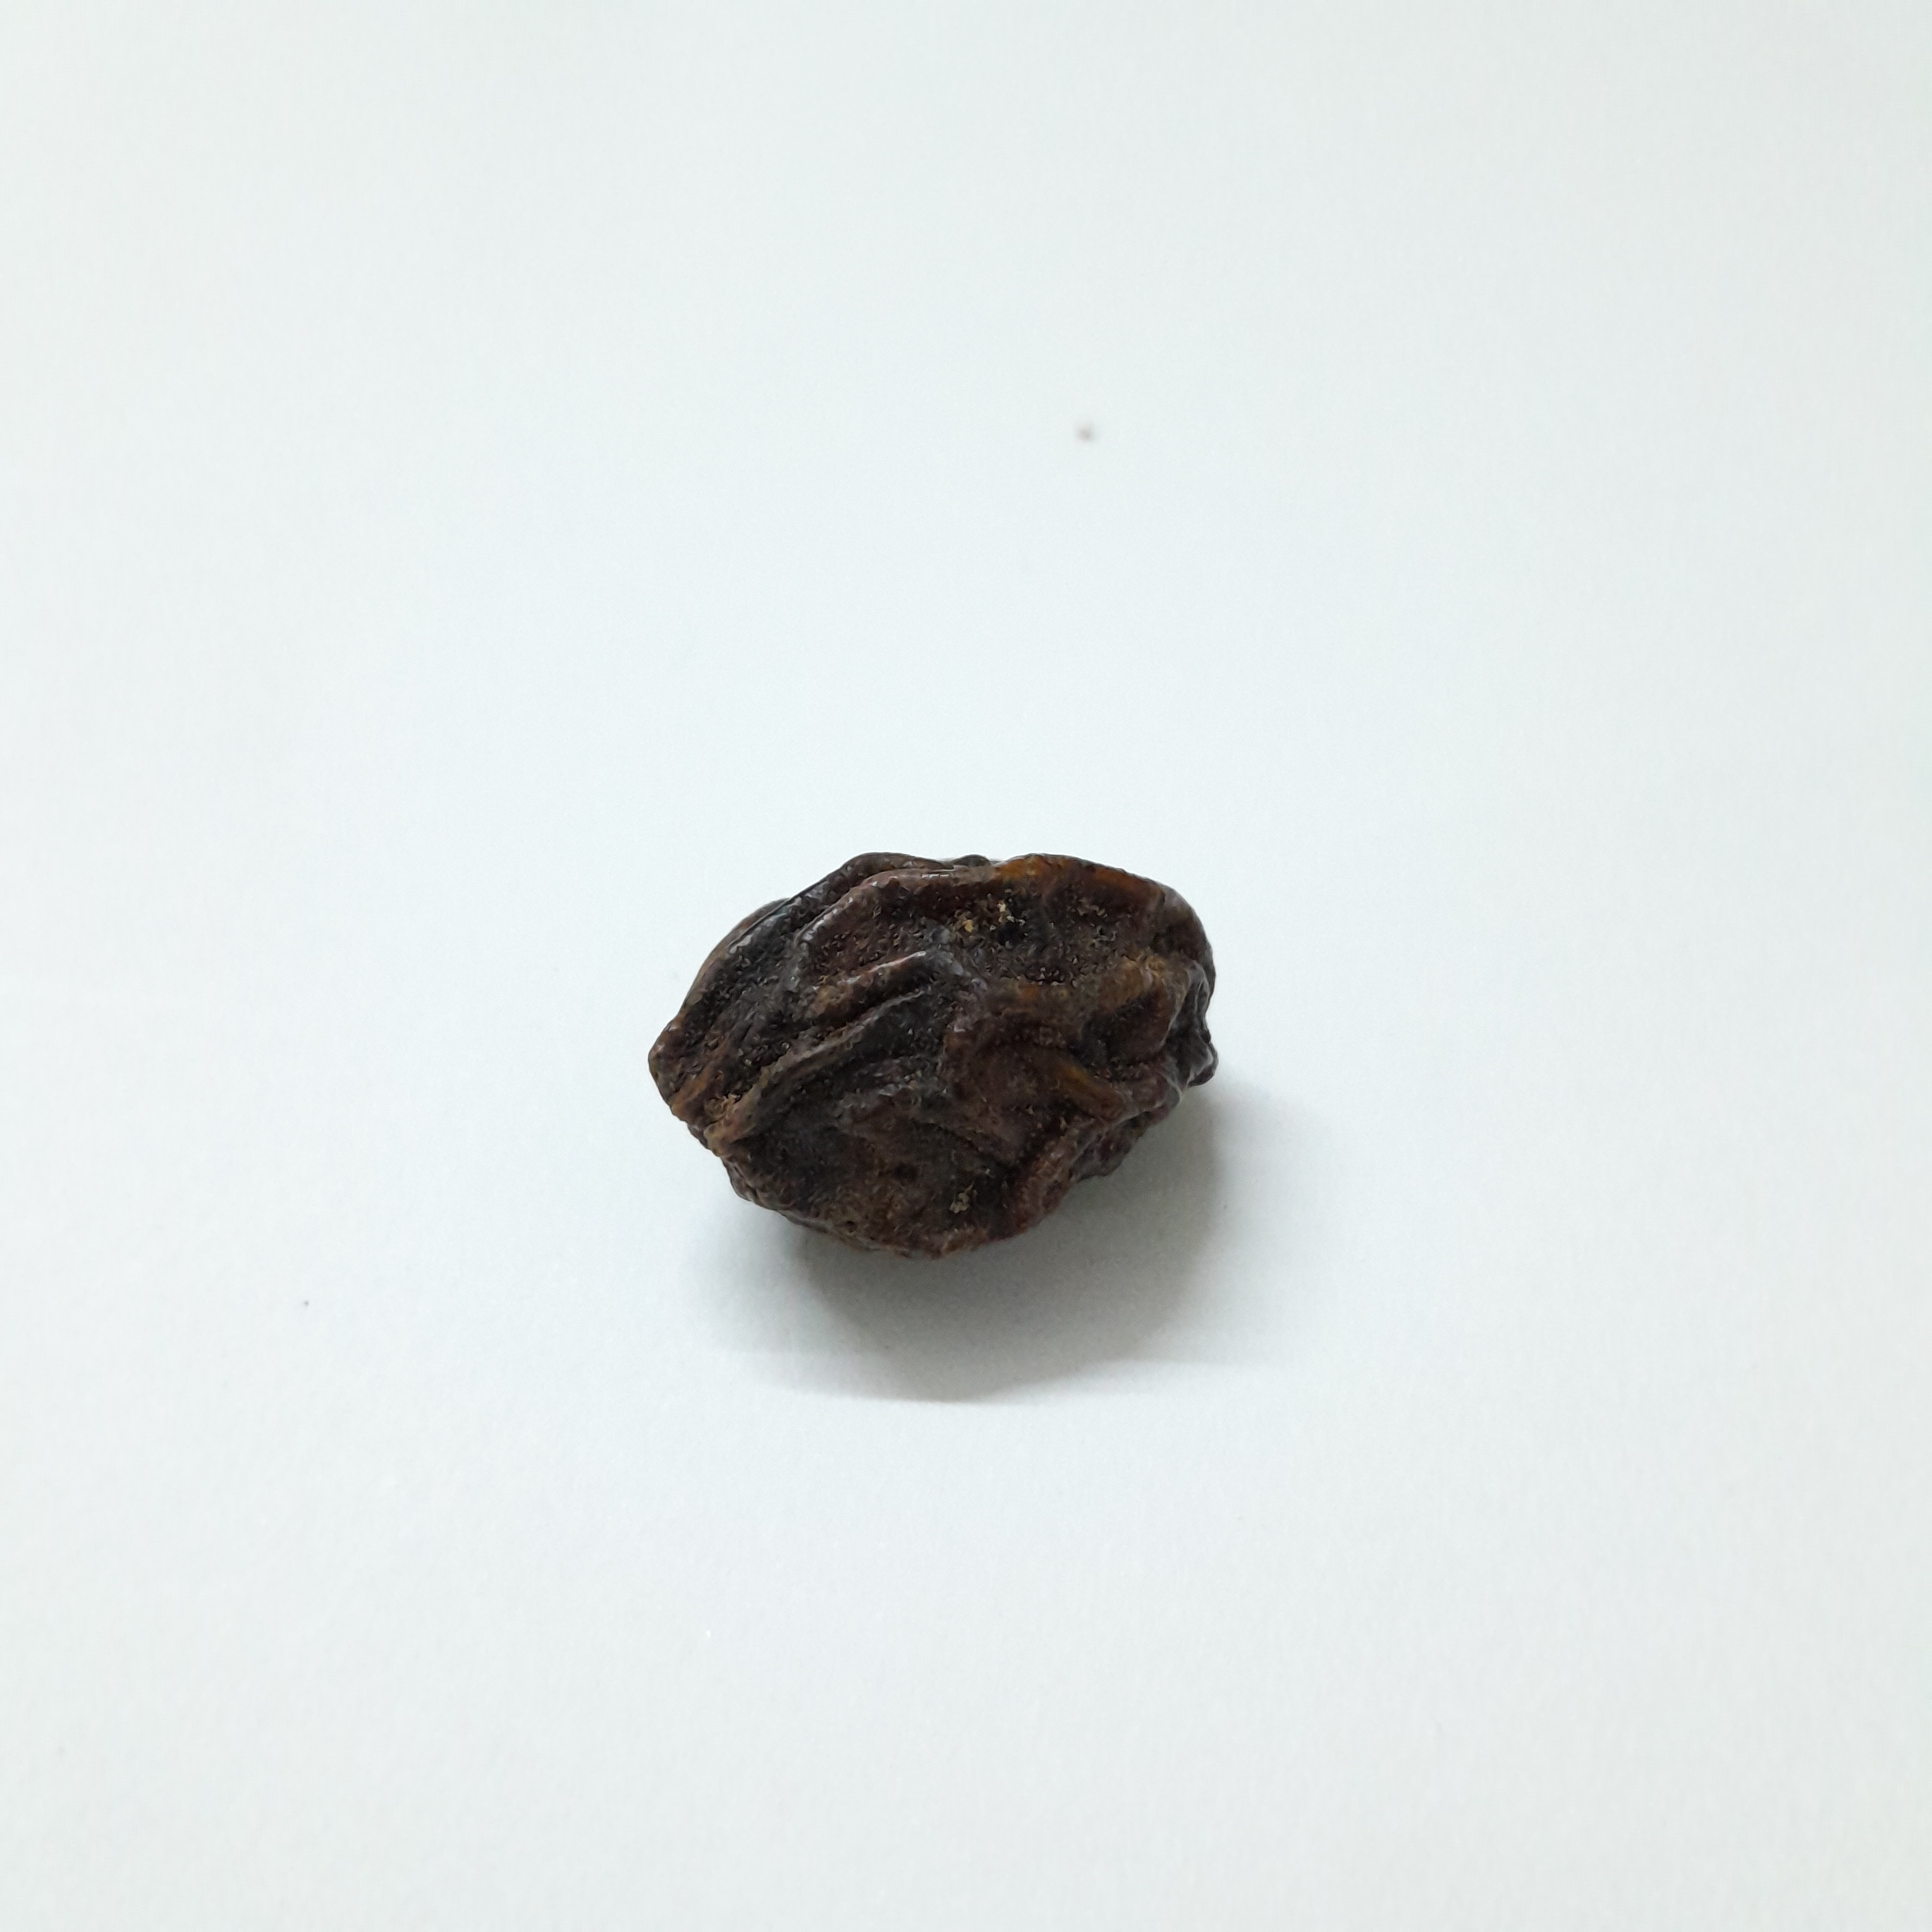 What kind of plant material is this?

kadukharik
